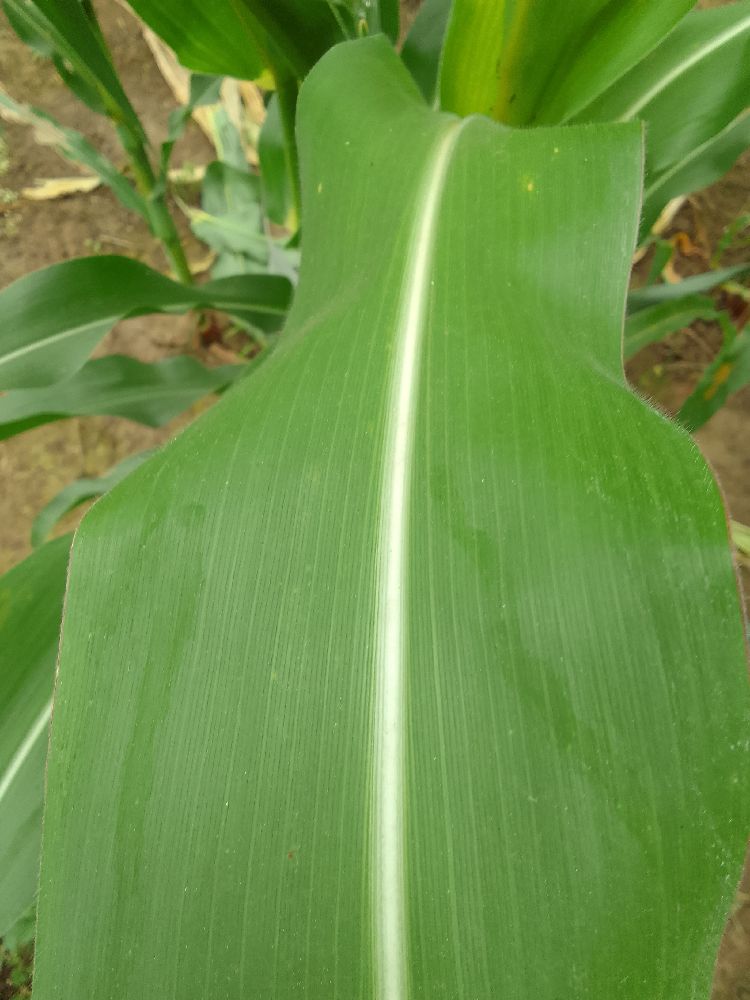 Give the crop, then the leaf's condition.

maize, healthy
